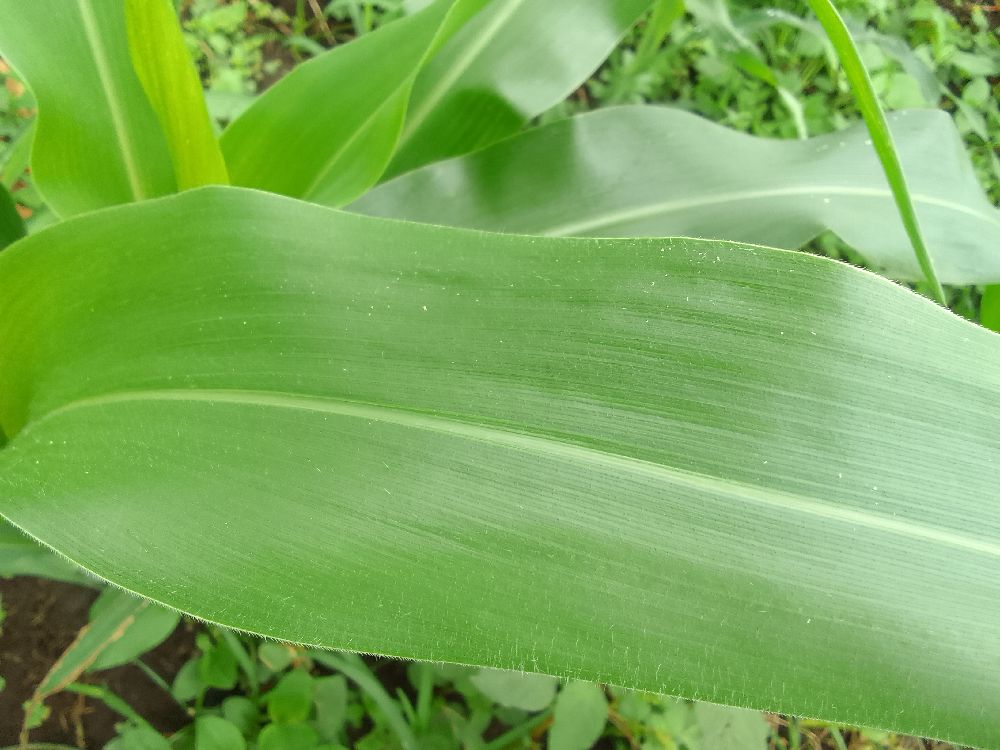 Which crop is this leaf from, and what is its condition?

maize, healthy
